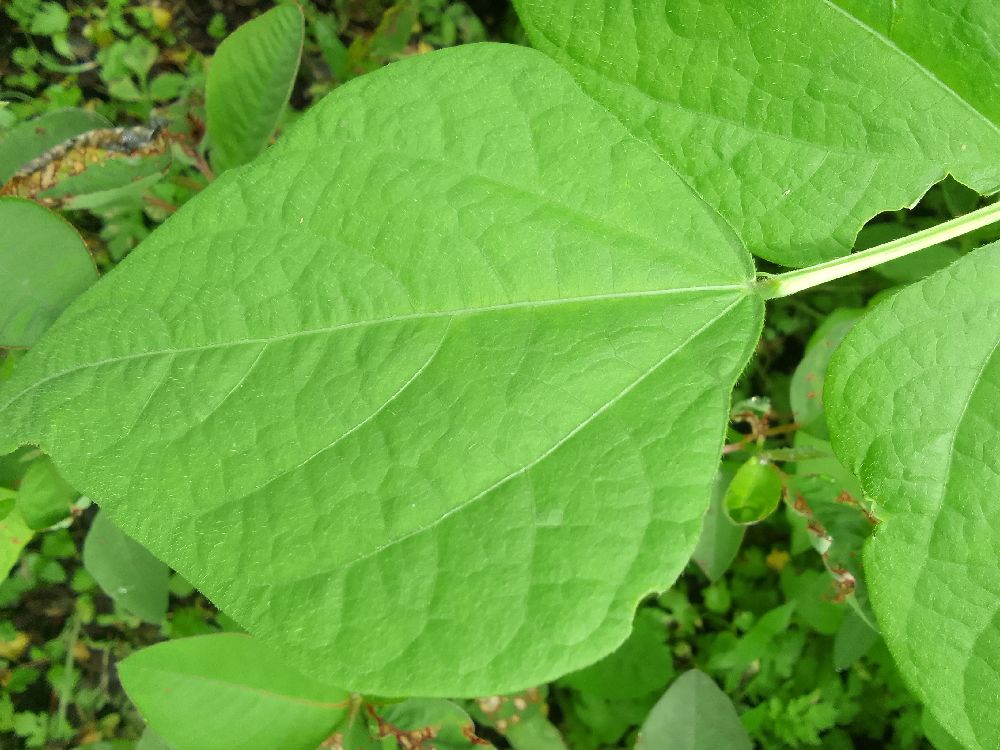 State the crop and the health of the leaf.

common bean, healthy
